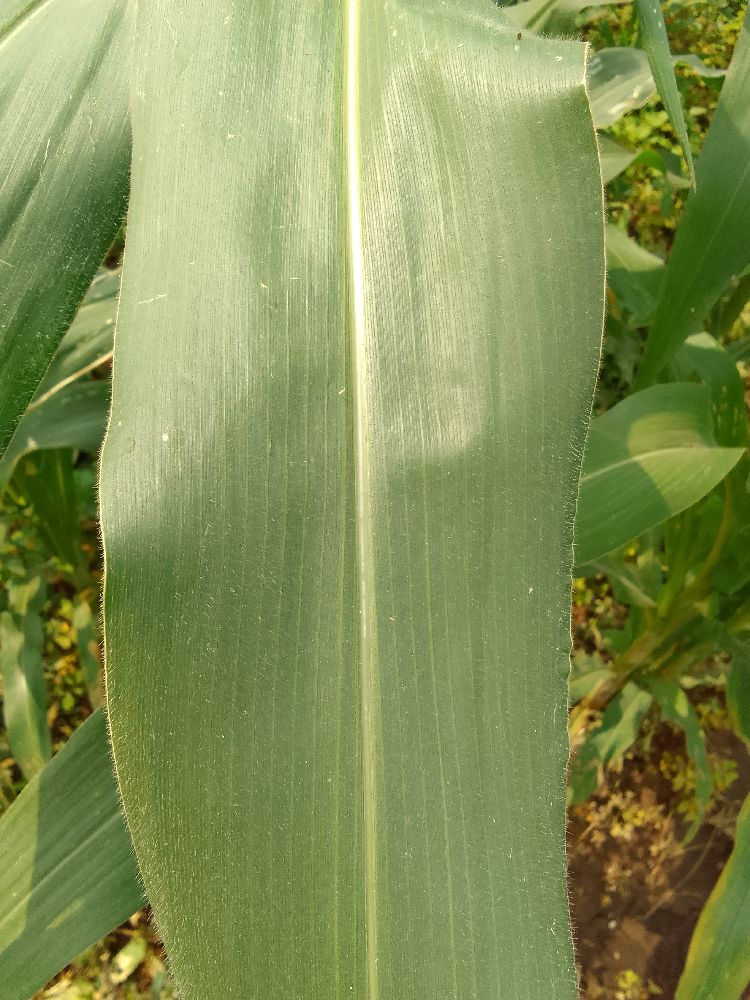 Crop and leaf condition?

maize, healthy
